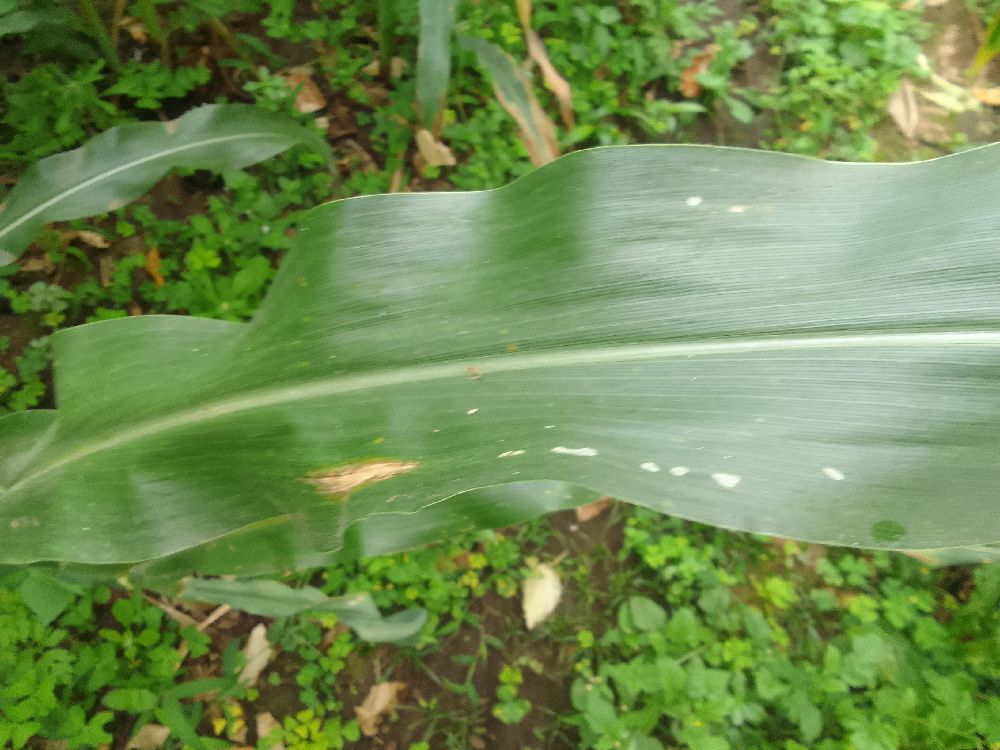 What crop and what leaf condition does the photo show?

maize, healthy
